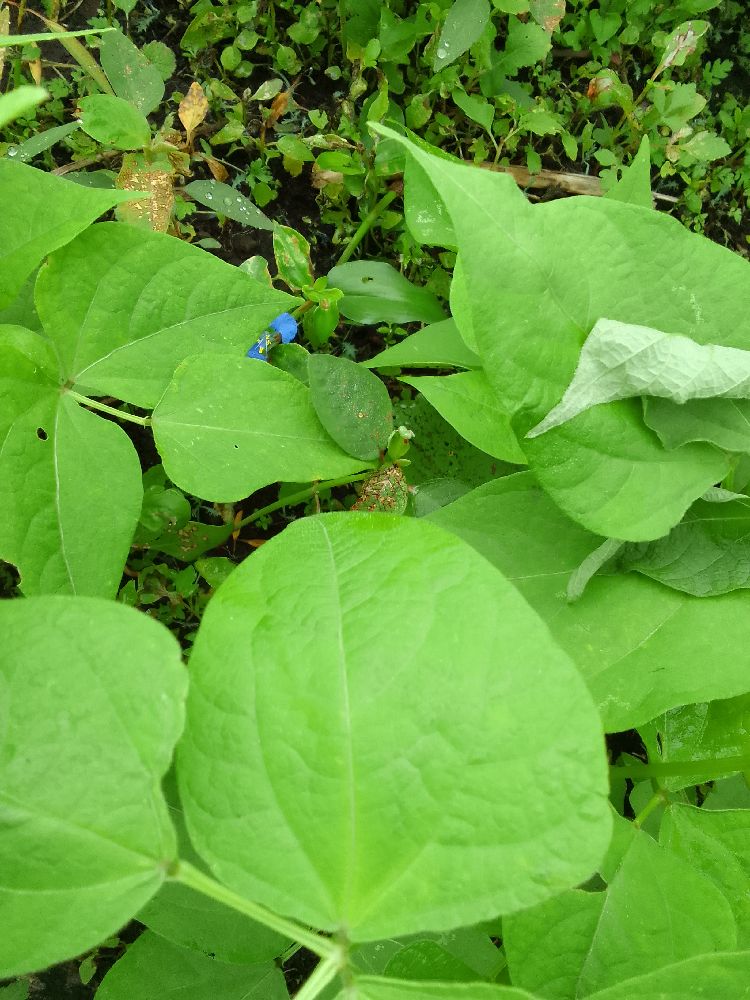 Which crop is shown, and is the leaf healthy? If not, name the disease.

common bean, healthy
